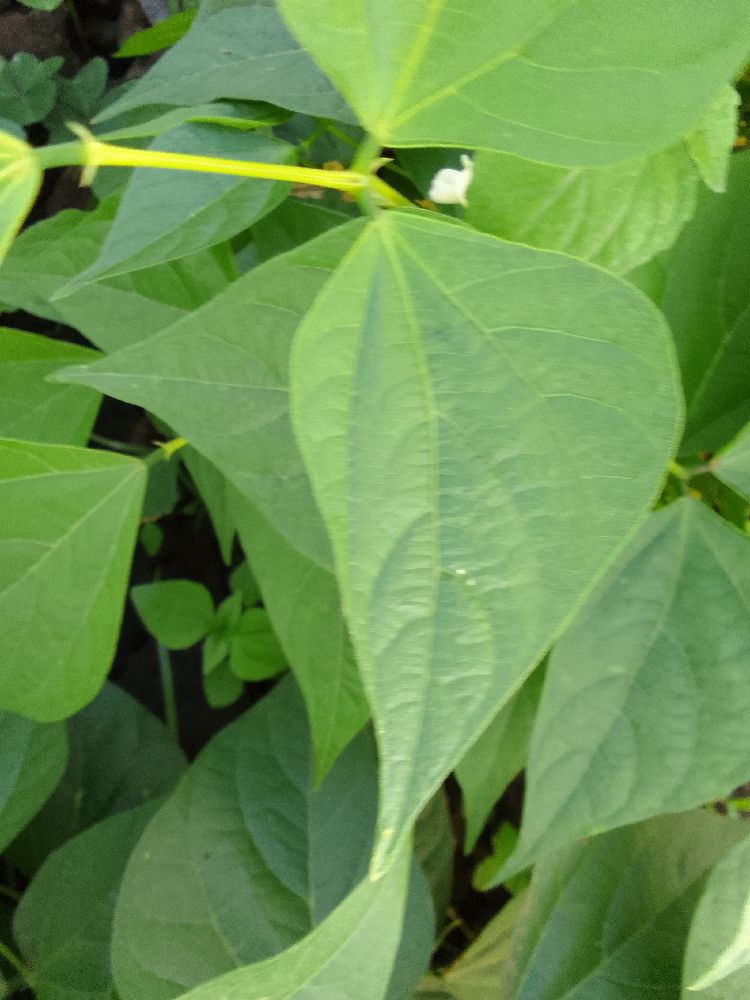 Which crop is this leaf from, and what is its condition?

common bean, healthy
